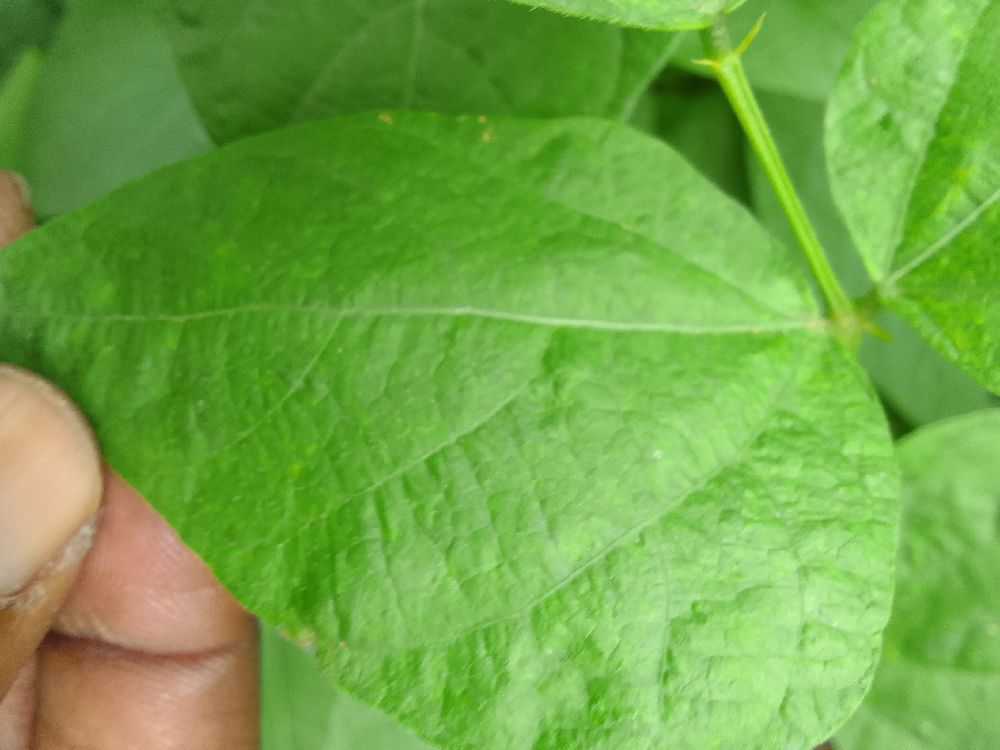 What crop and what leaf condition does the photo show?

common bean, healthy
